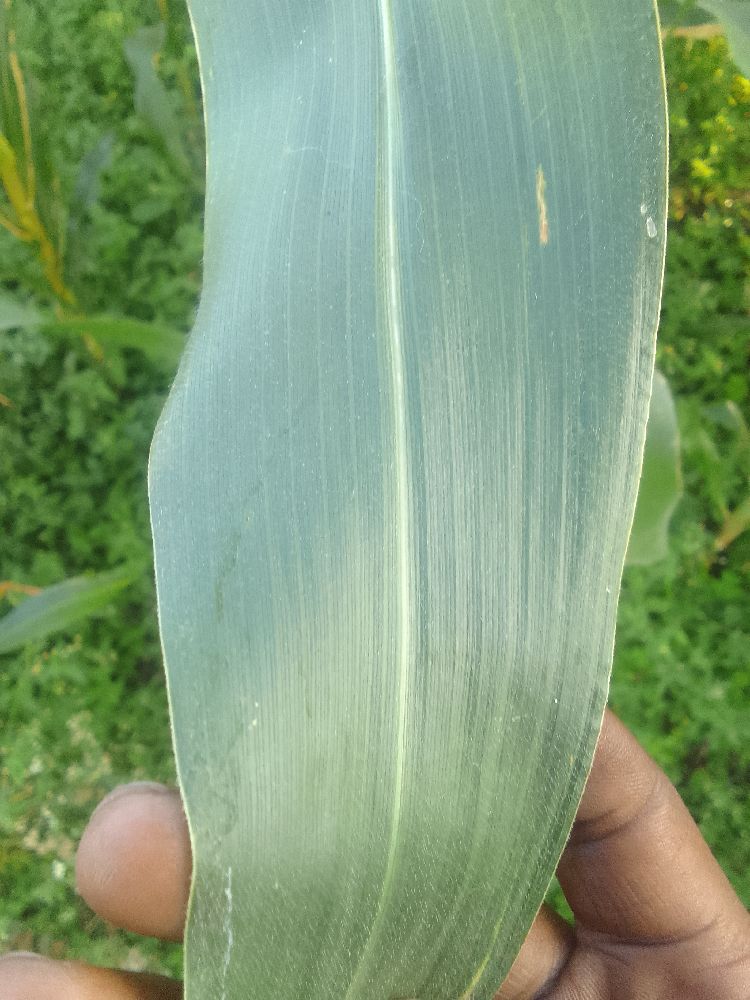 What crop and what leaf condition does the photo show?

maize, healthy
